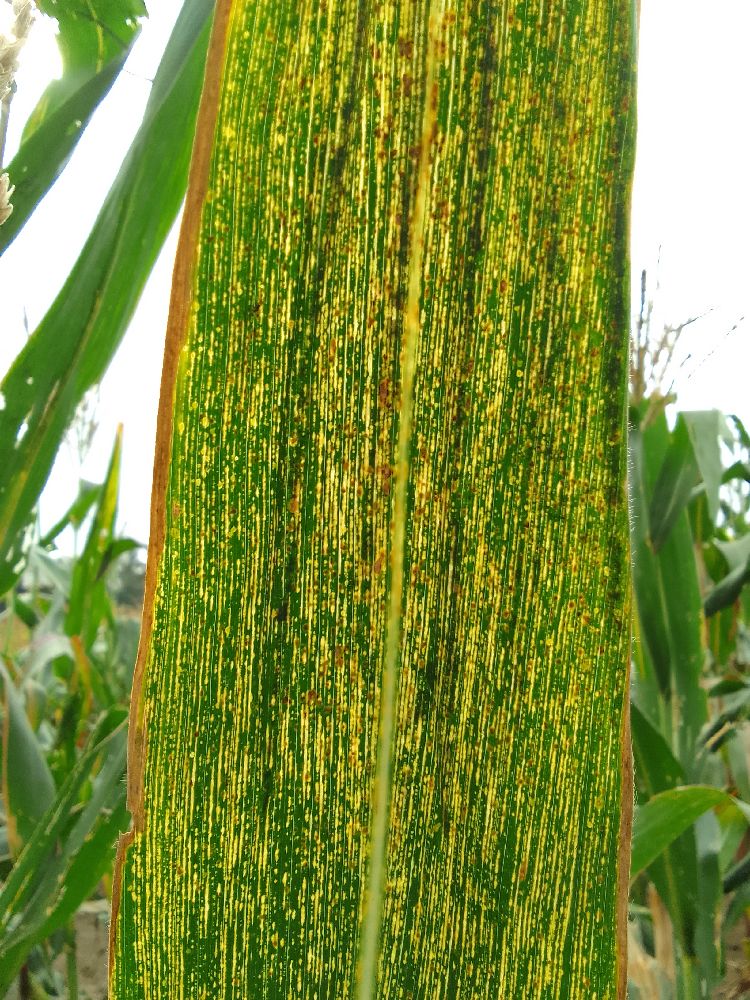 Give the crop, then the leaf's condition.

maize, maize streak virus
